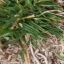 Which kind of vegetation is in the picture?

grass
